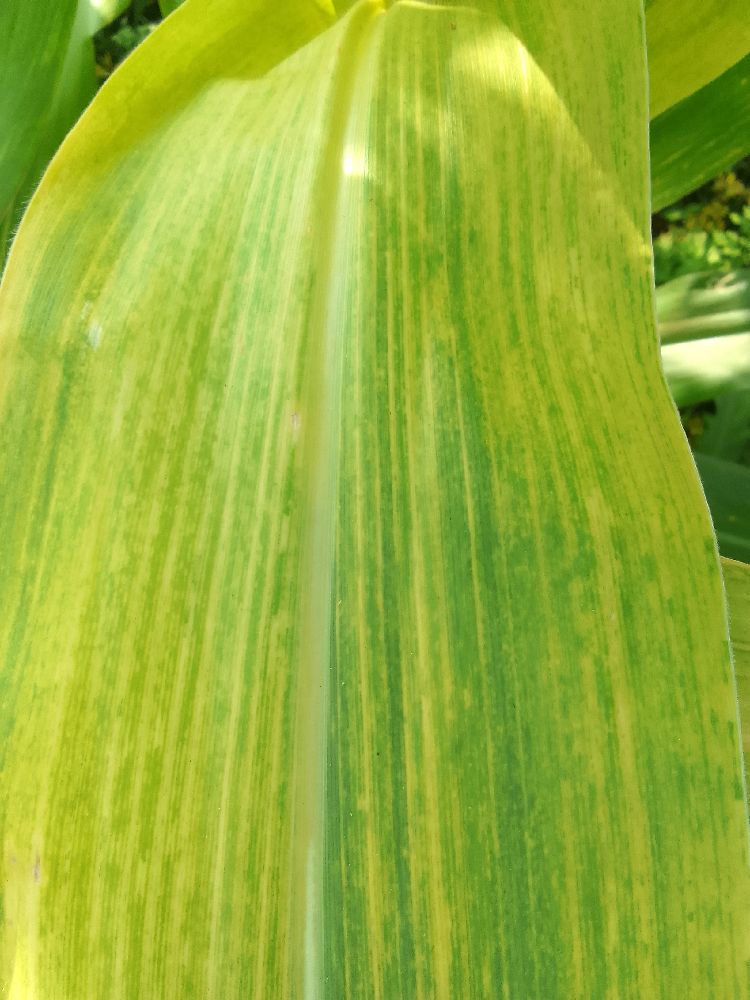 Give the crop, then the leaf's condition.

maize, maize lethal necrosis
